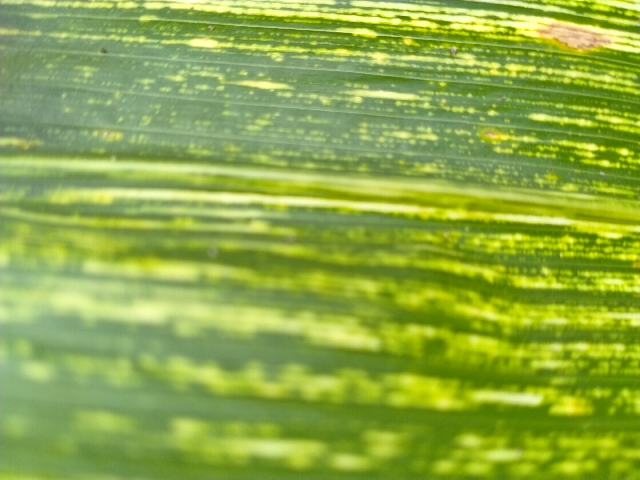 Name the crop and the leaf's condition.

maize, maize streak virus
